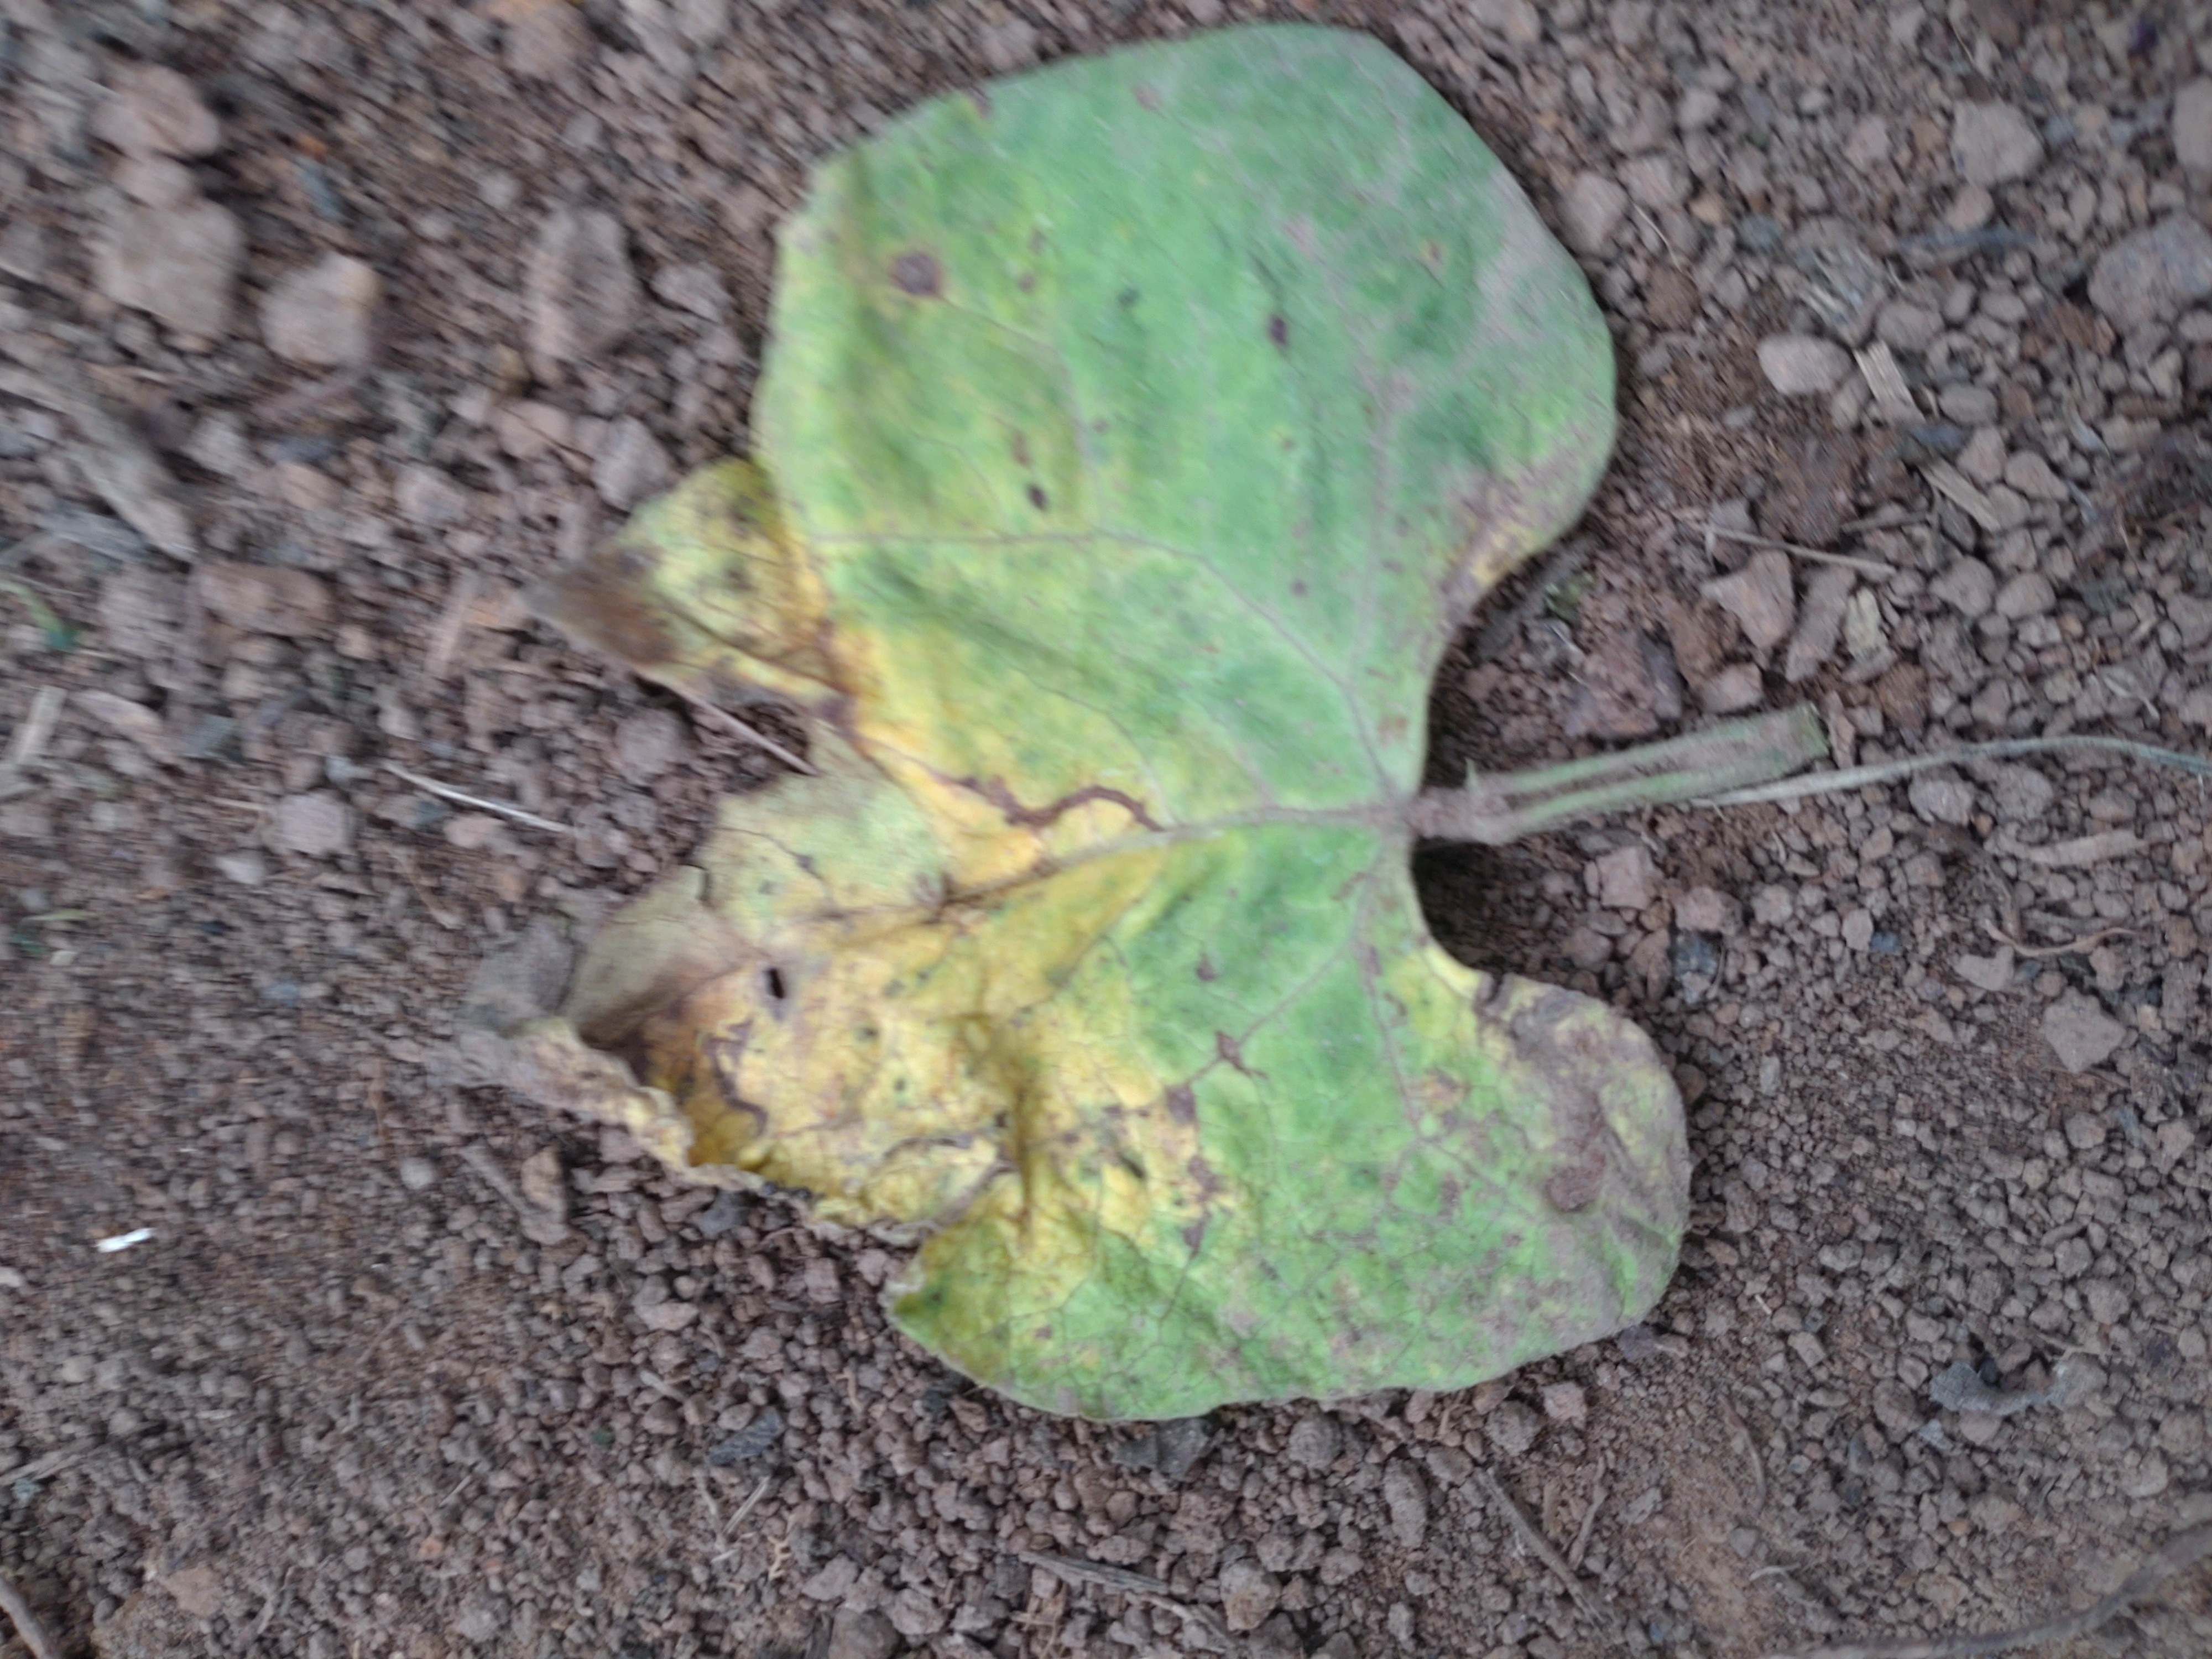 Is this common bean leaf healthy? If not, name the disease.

anthracnose
